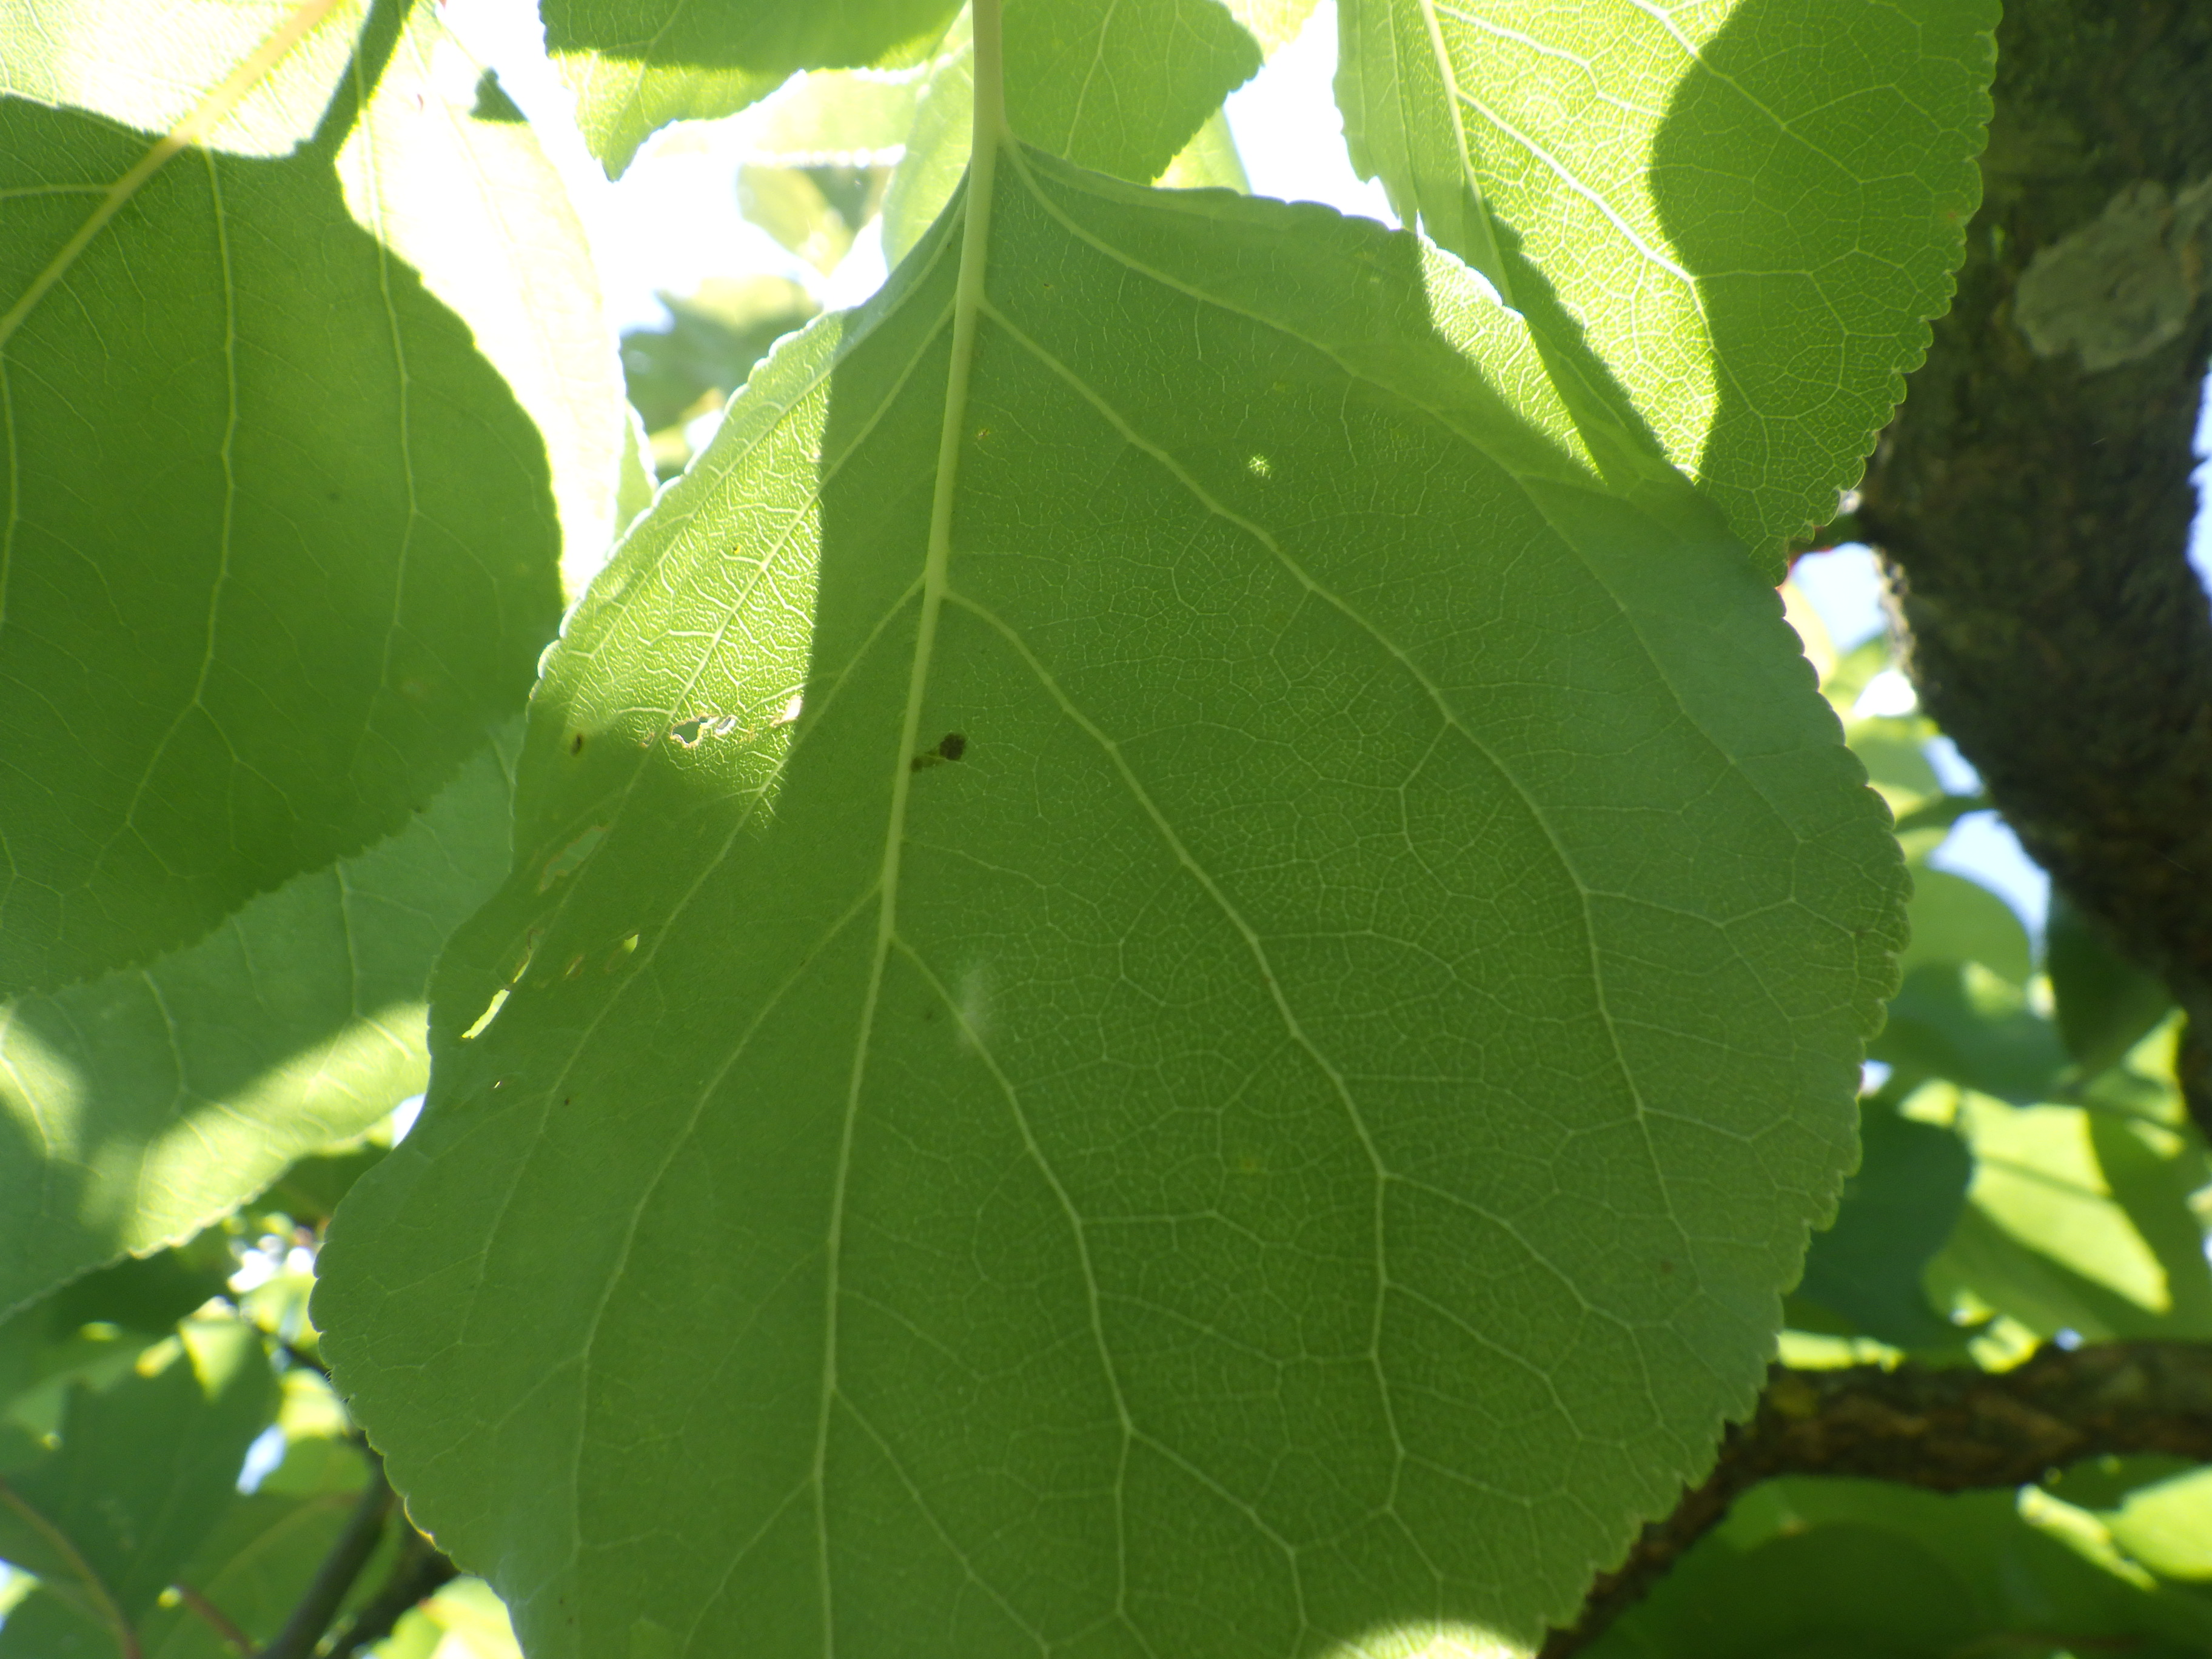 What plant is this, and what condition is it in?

apricot, phytophagous
